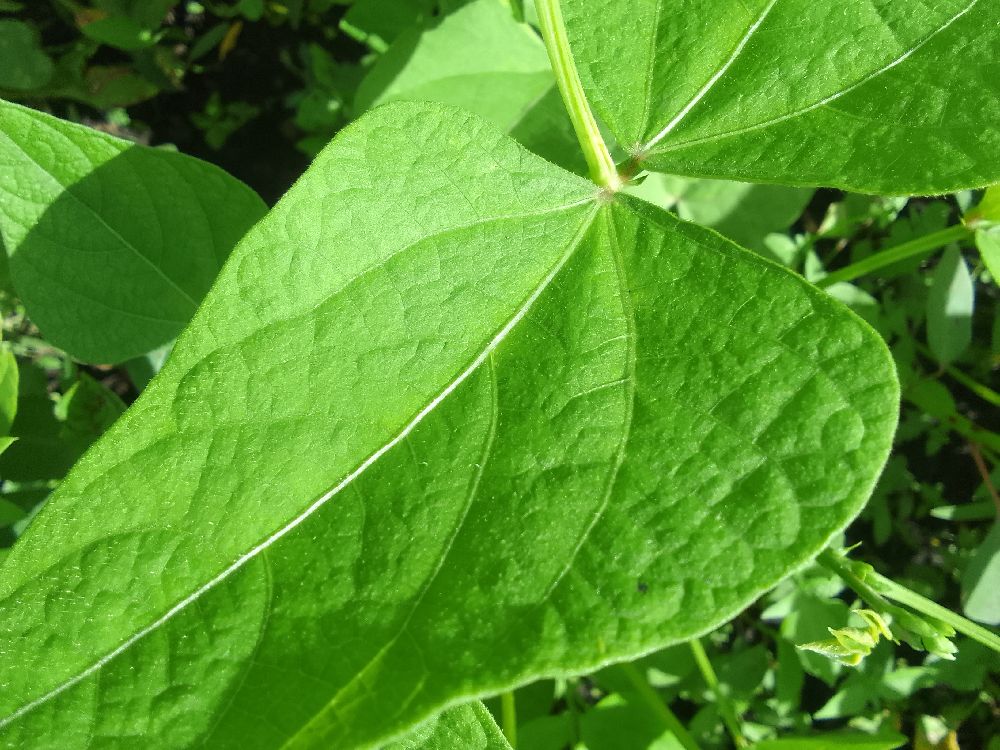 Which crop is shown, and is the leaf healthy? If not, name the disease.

common bean, healthy
